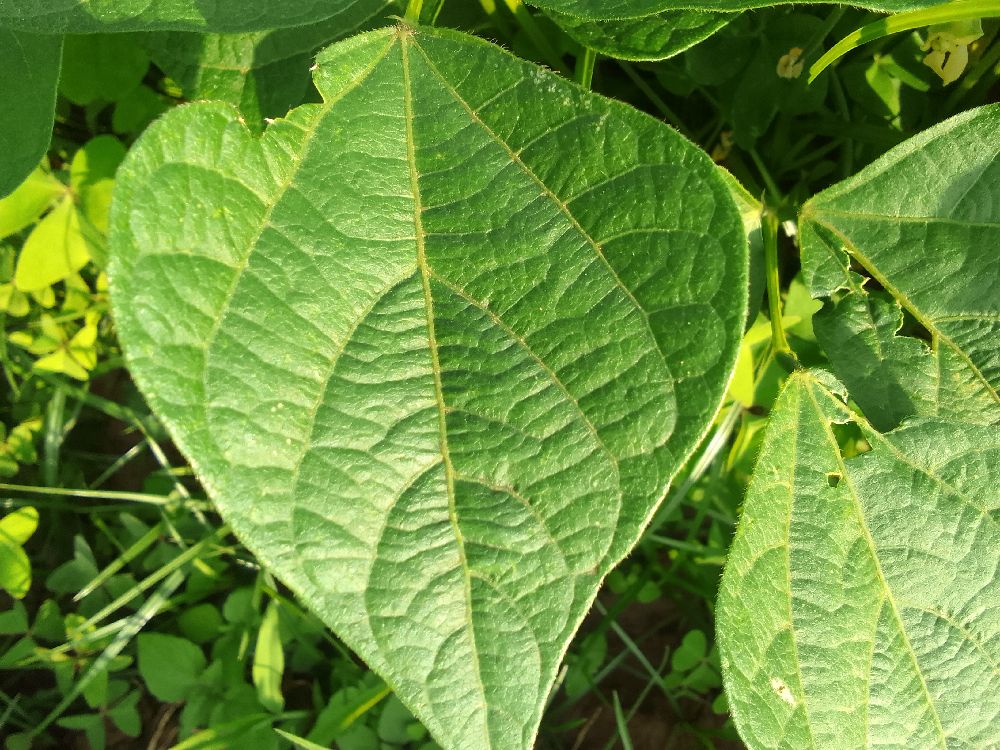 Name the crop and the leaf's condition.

common bean, healthy
